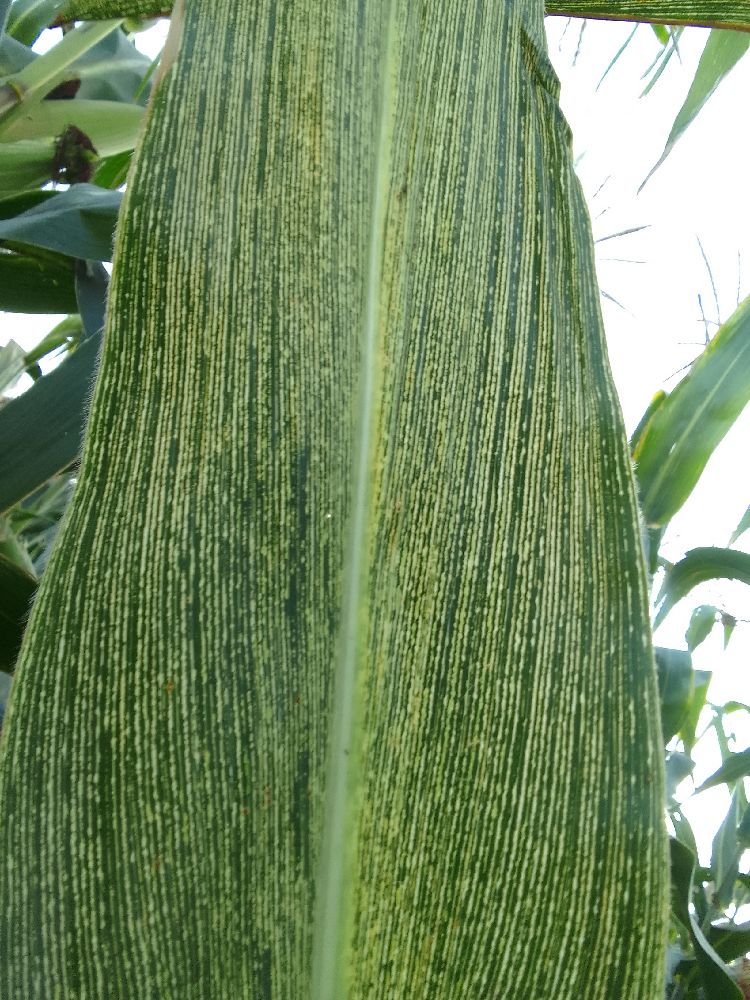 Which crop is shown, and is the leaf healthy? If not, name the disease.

maize, maize streak virus
